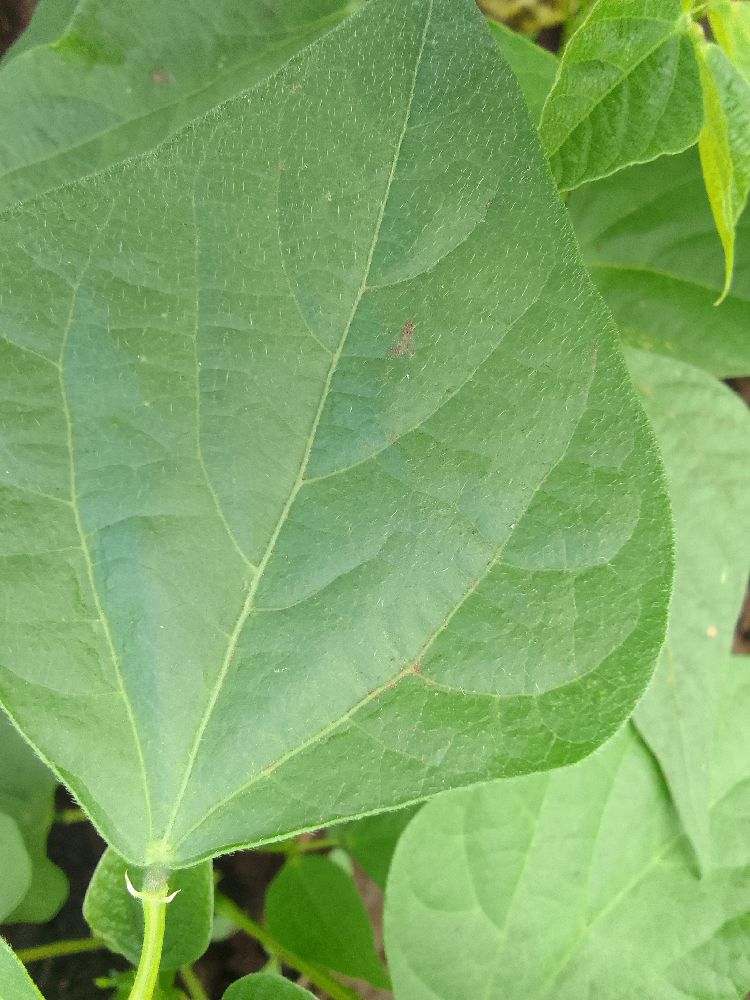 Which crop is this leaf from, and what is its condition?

common bean, healthy
